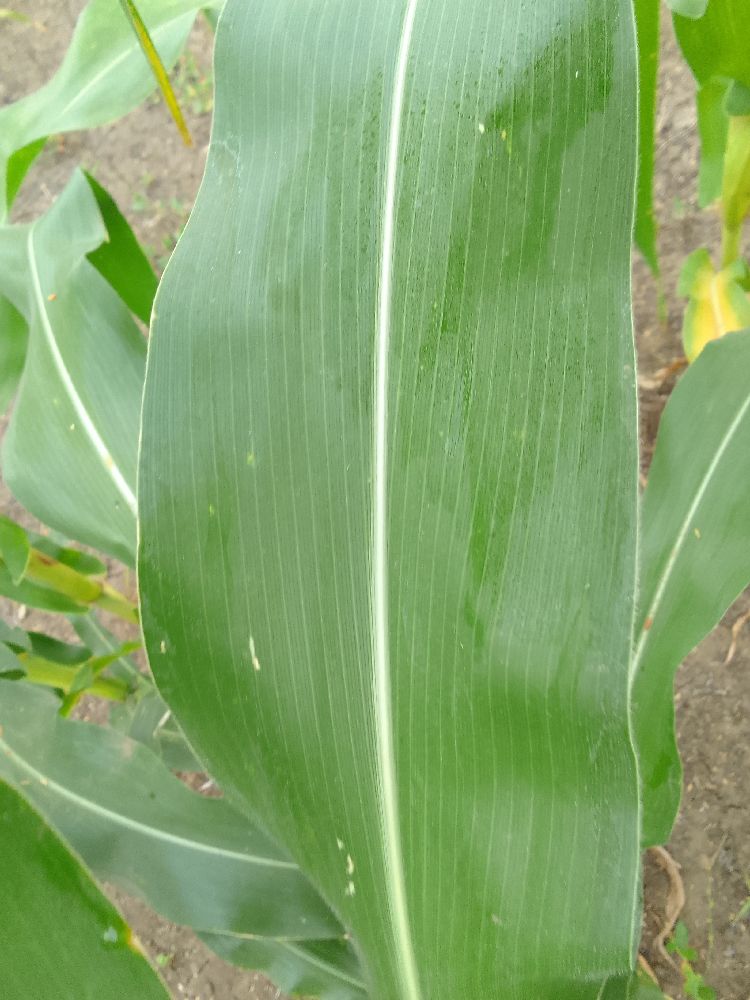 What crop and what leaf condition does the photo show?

maize, healthy
